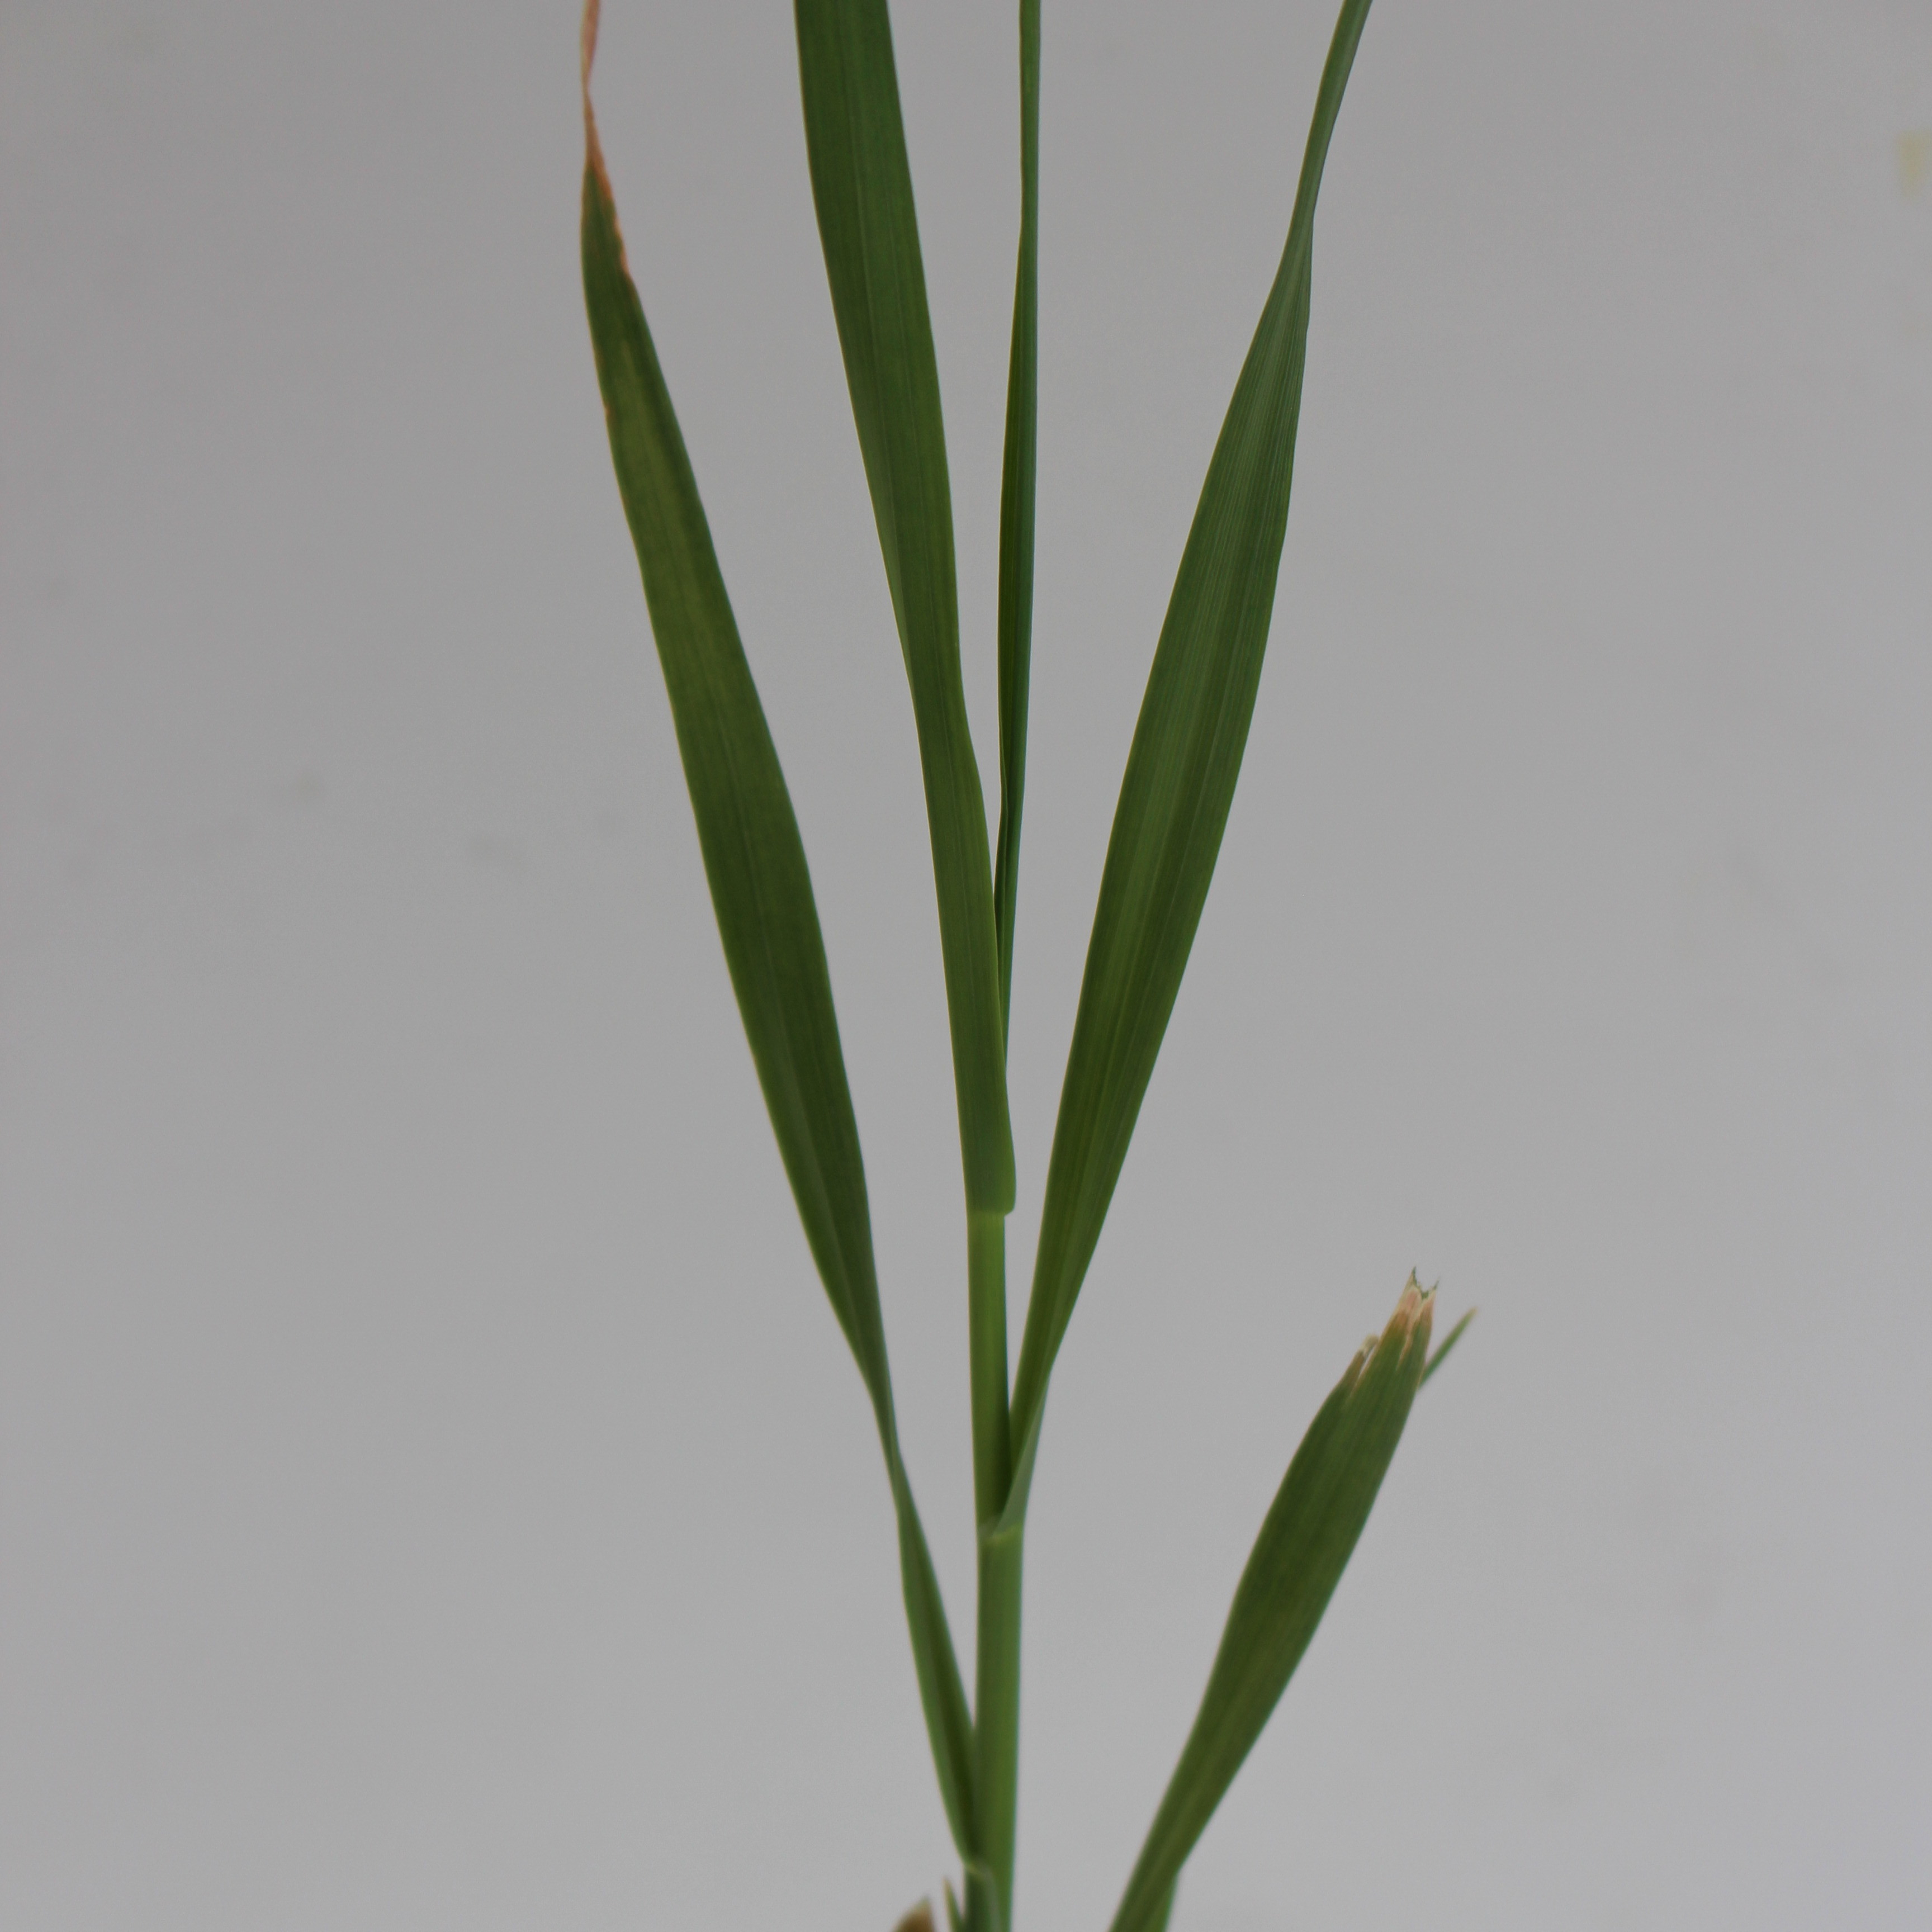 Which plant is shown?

Avena sterilis
